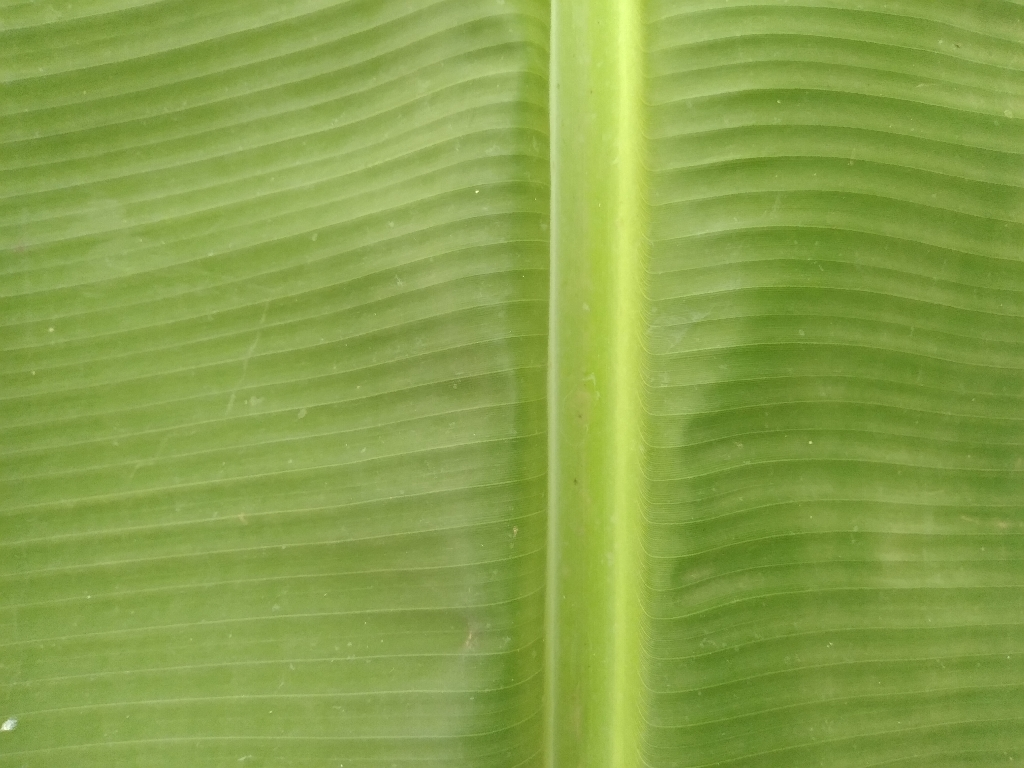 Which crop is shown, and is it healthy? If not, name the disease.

banana, healthy
